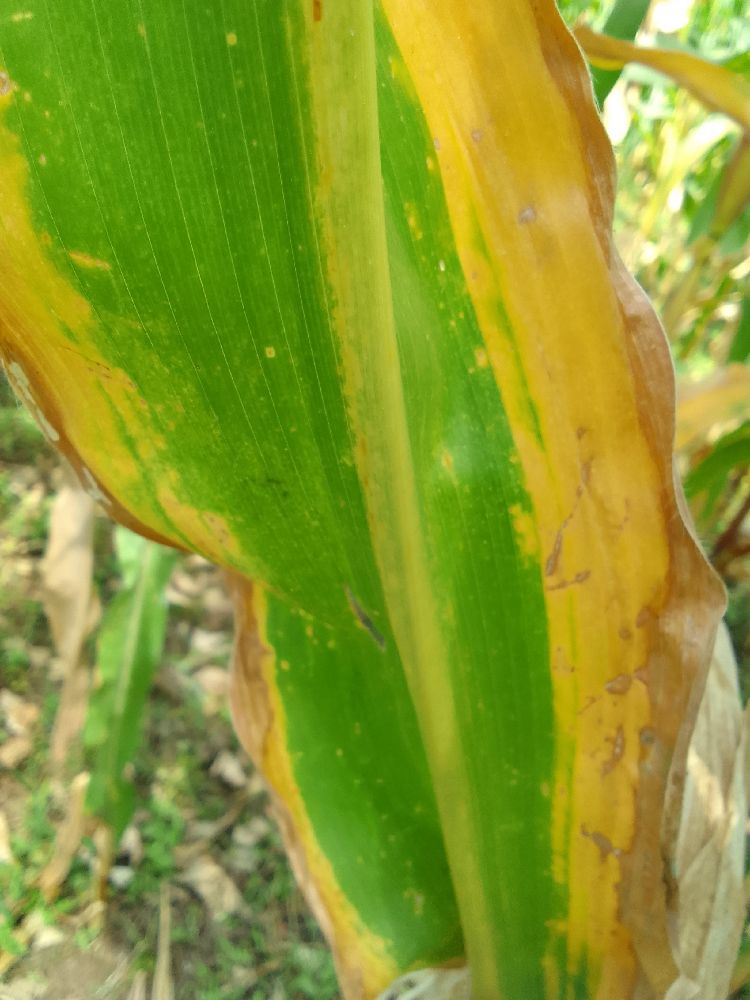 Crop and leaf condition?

maize, maize lethal necrosis
